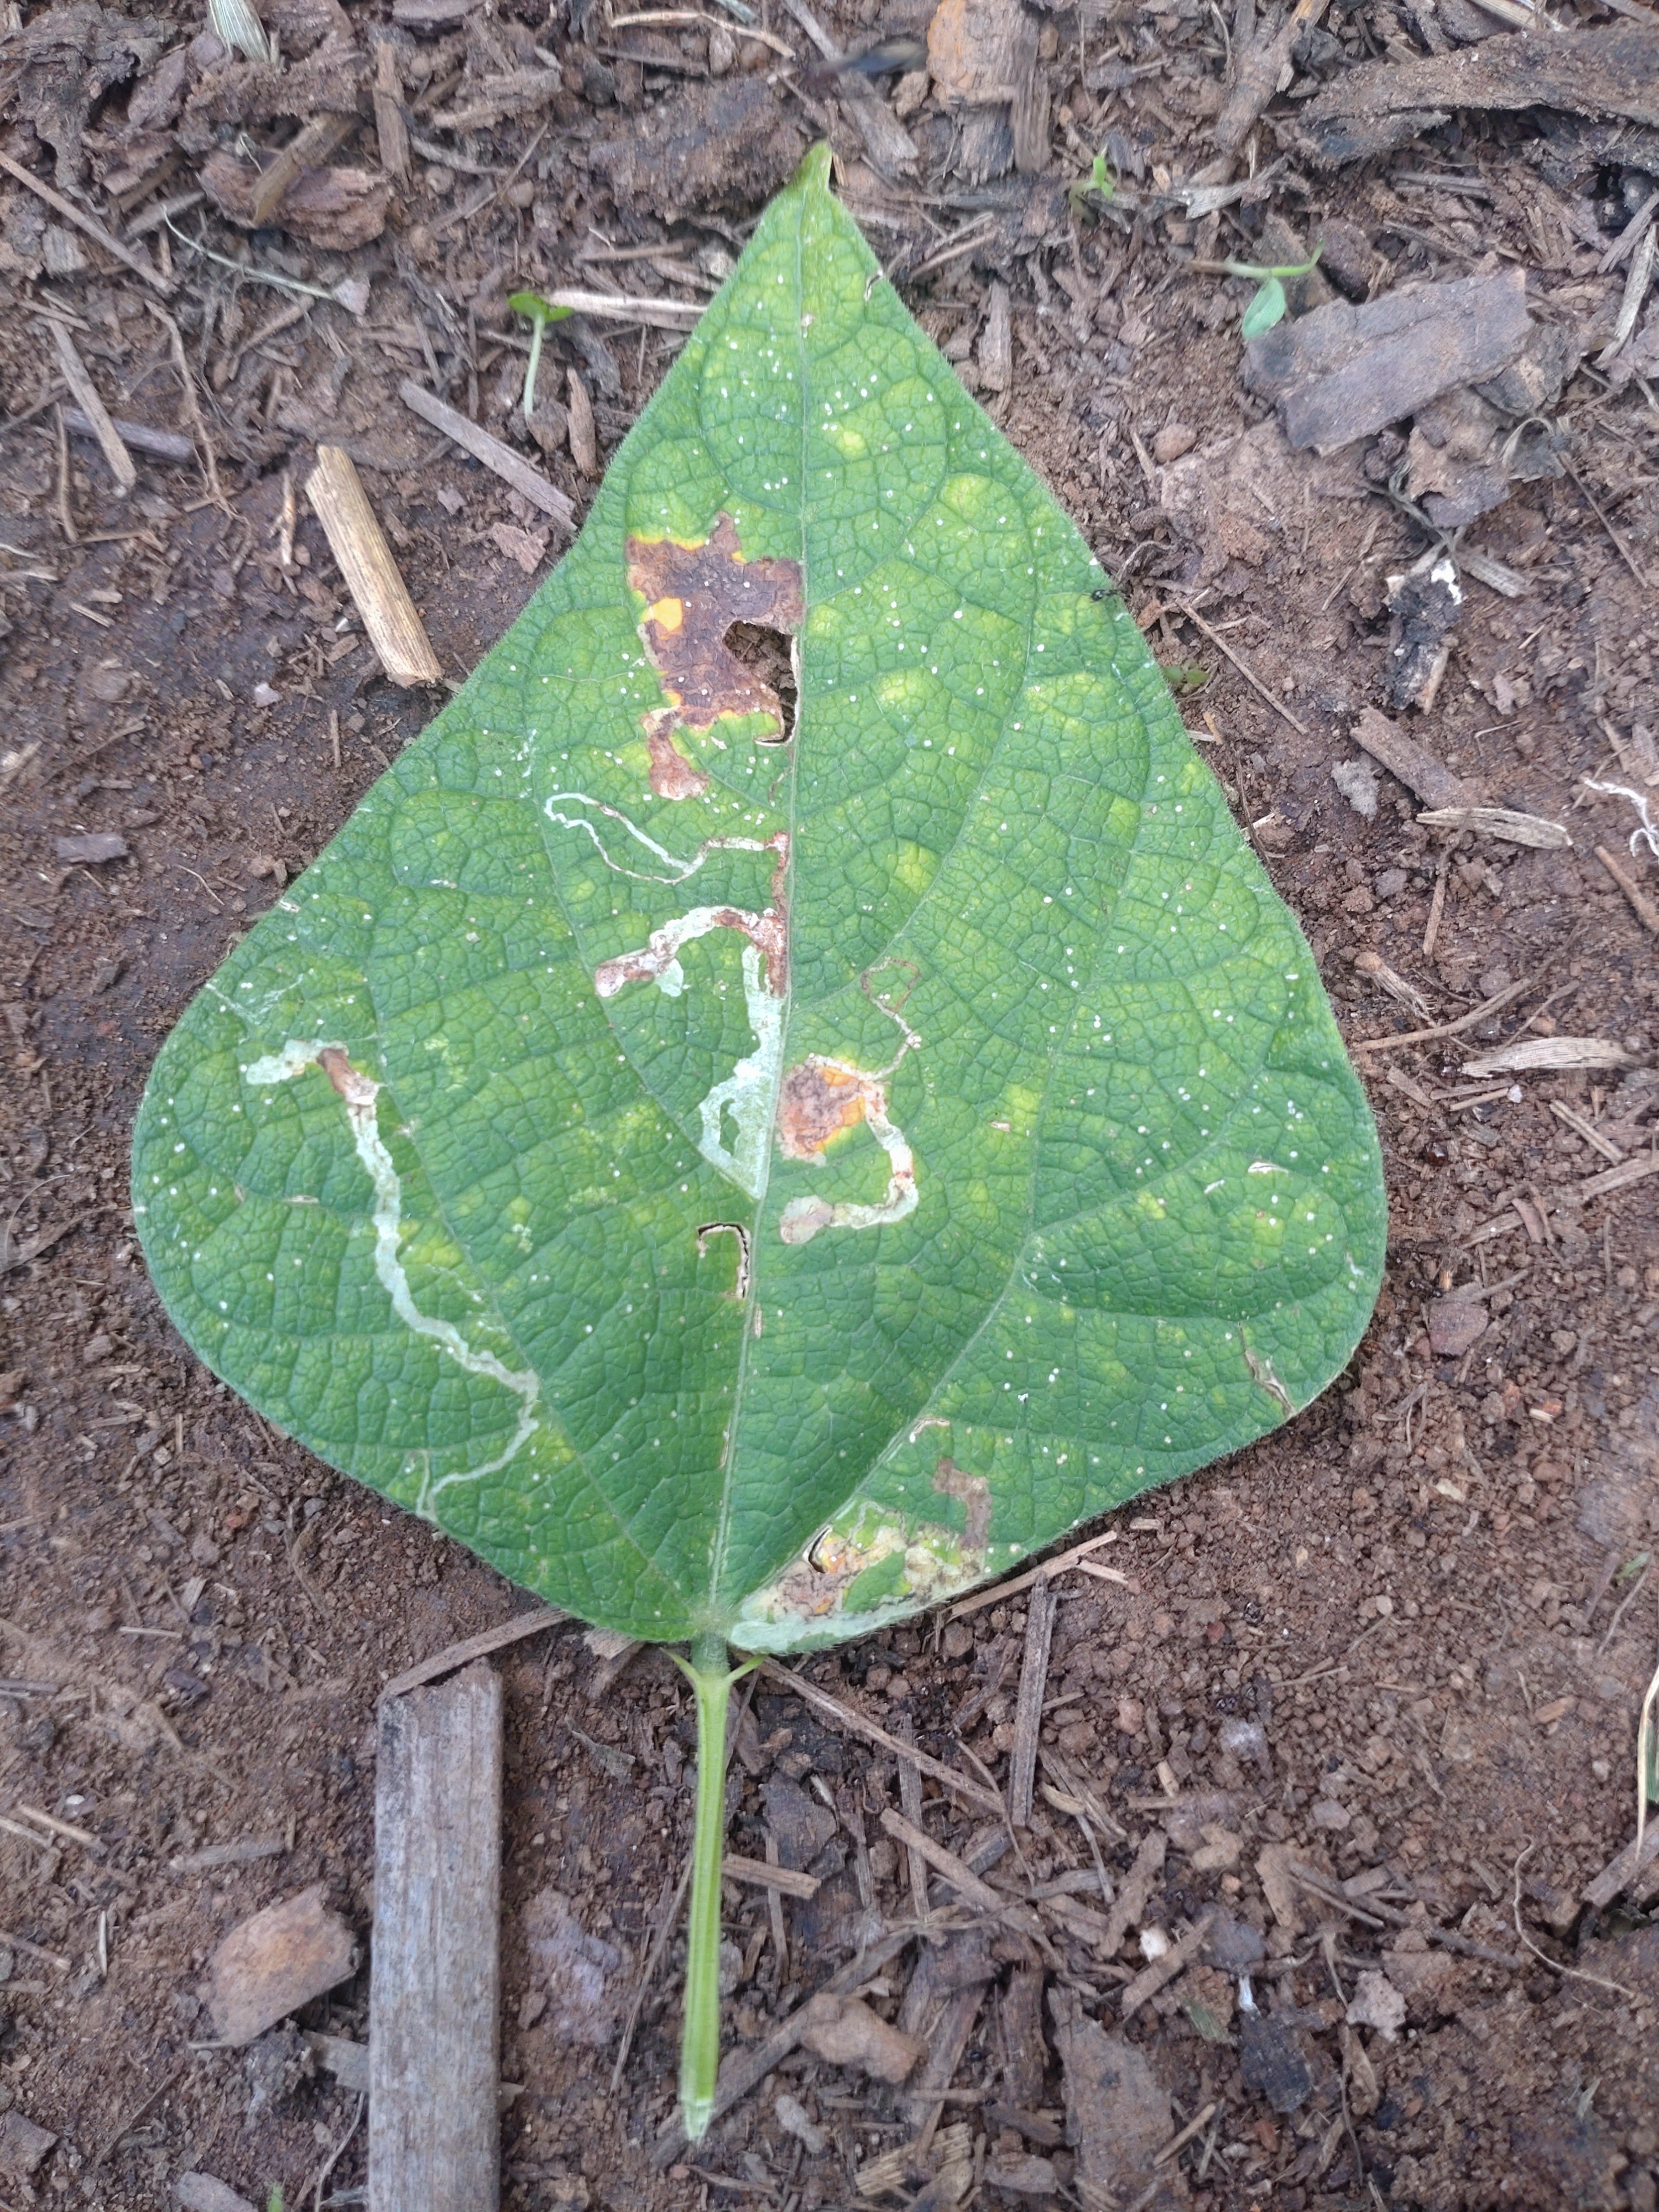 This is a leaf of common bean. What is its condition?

anthracnose
